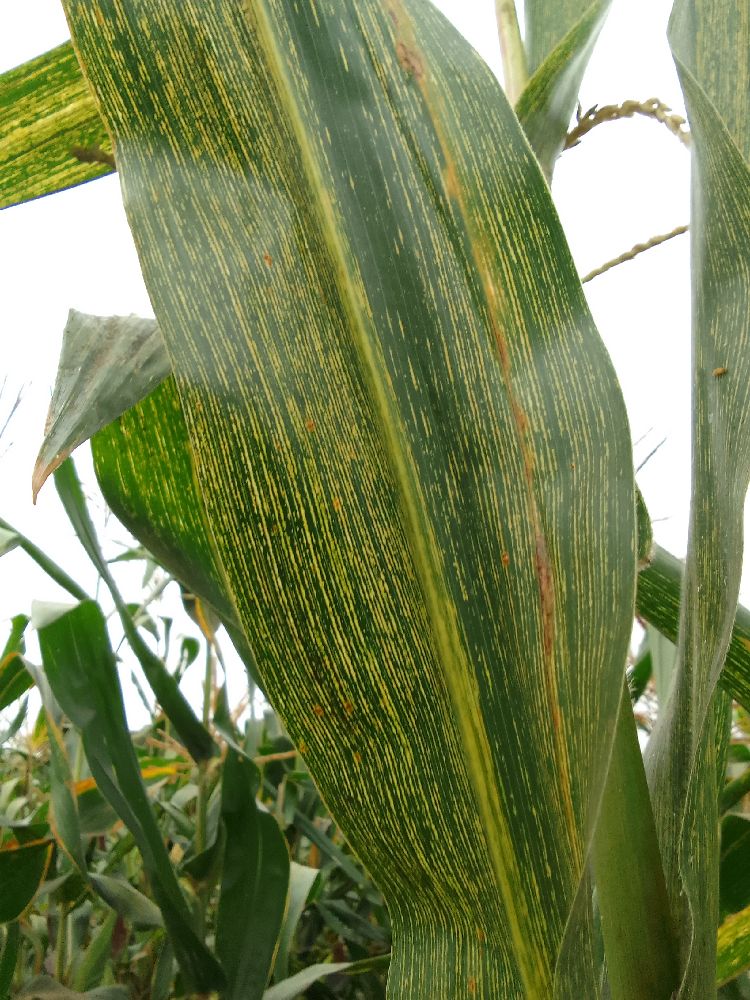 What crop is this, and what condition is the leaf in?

maize, maize streak virus
